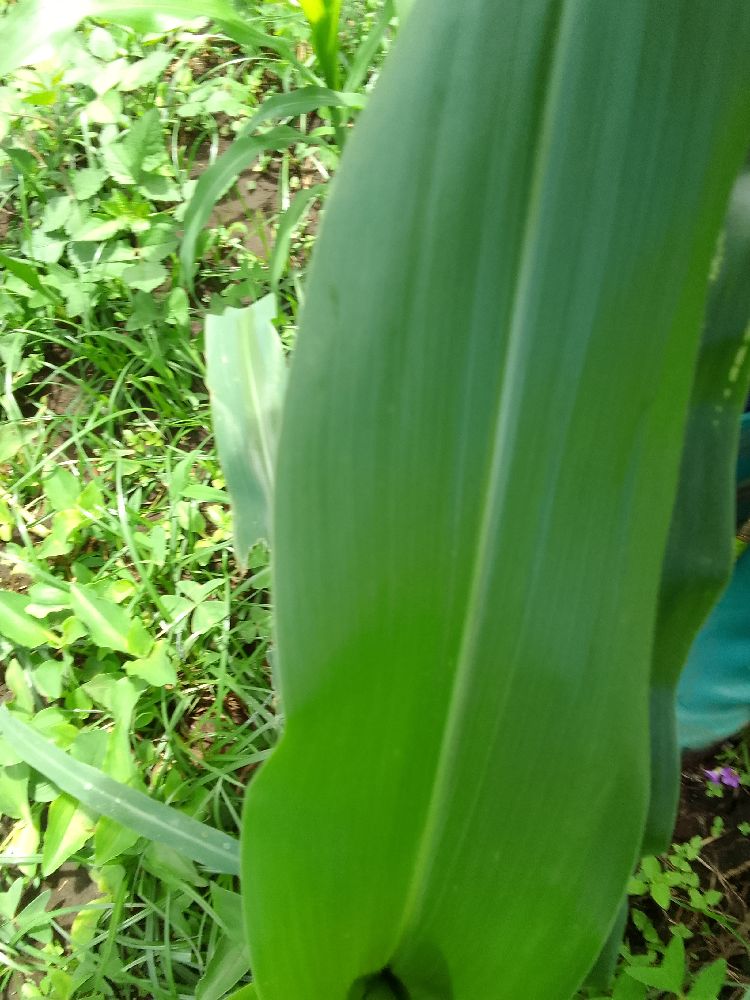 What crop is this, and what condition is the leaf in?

maize, healthy
